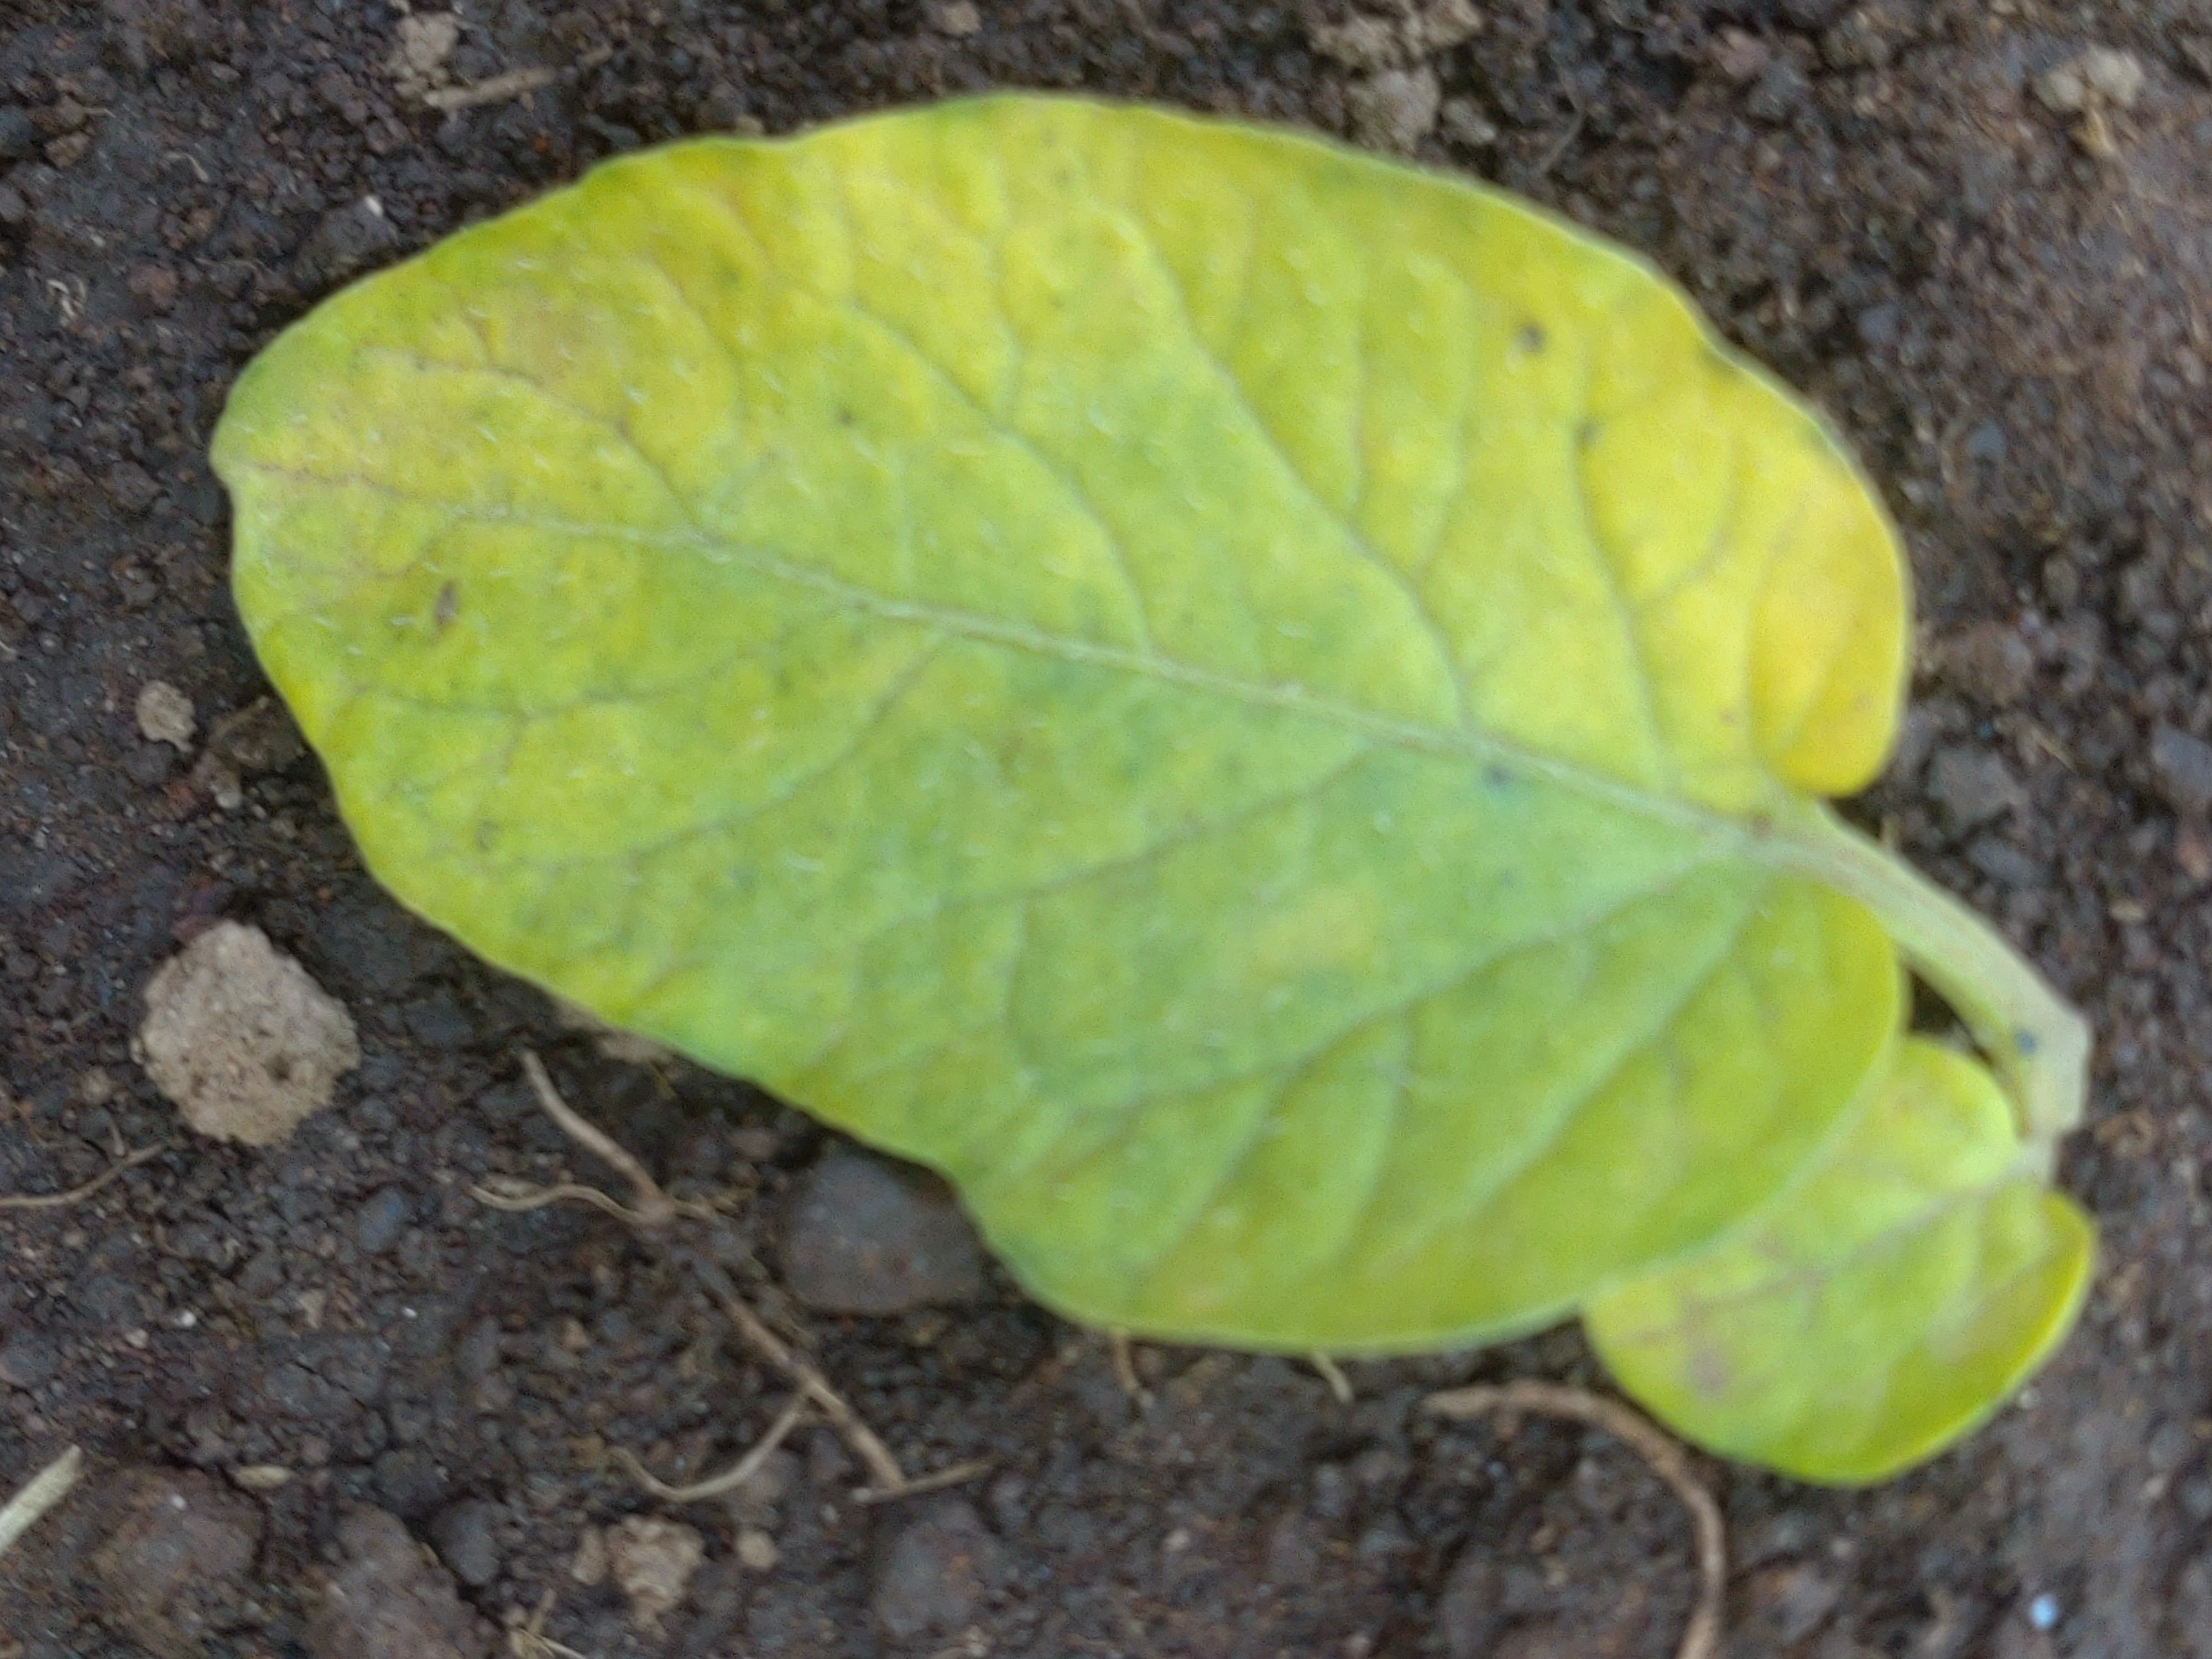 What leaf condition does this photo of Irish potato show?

late blight
